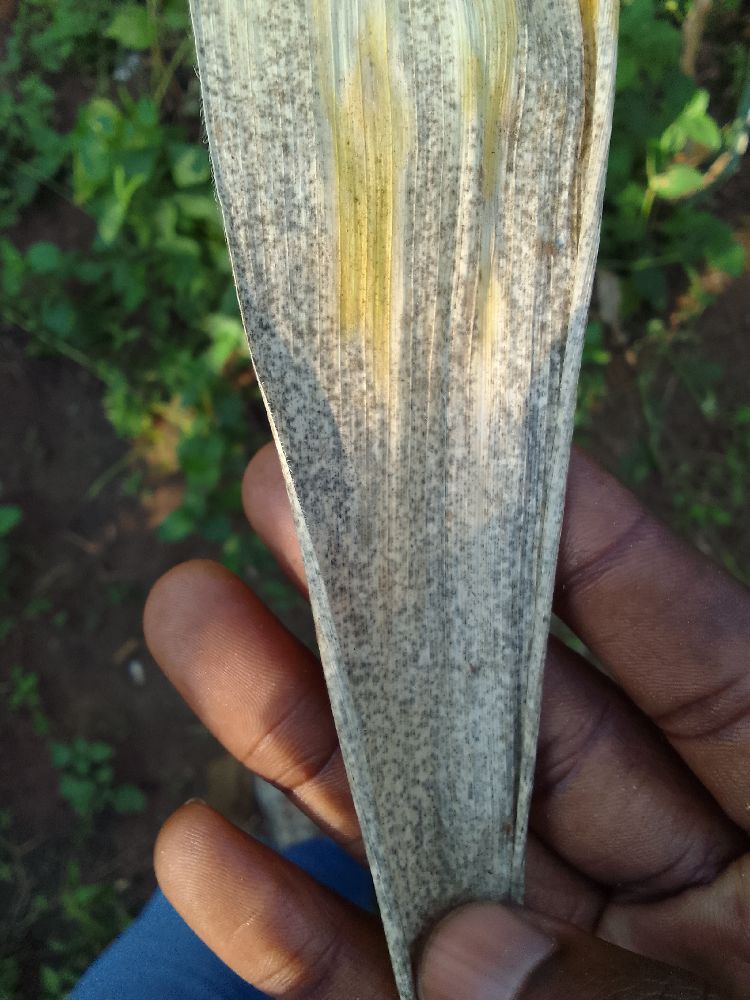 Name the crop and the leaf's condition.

maize, maize lethal necrosis
